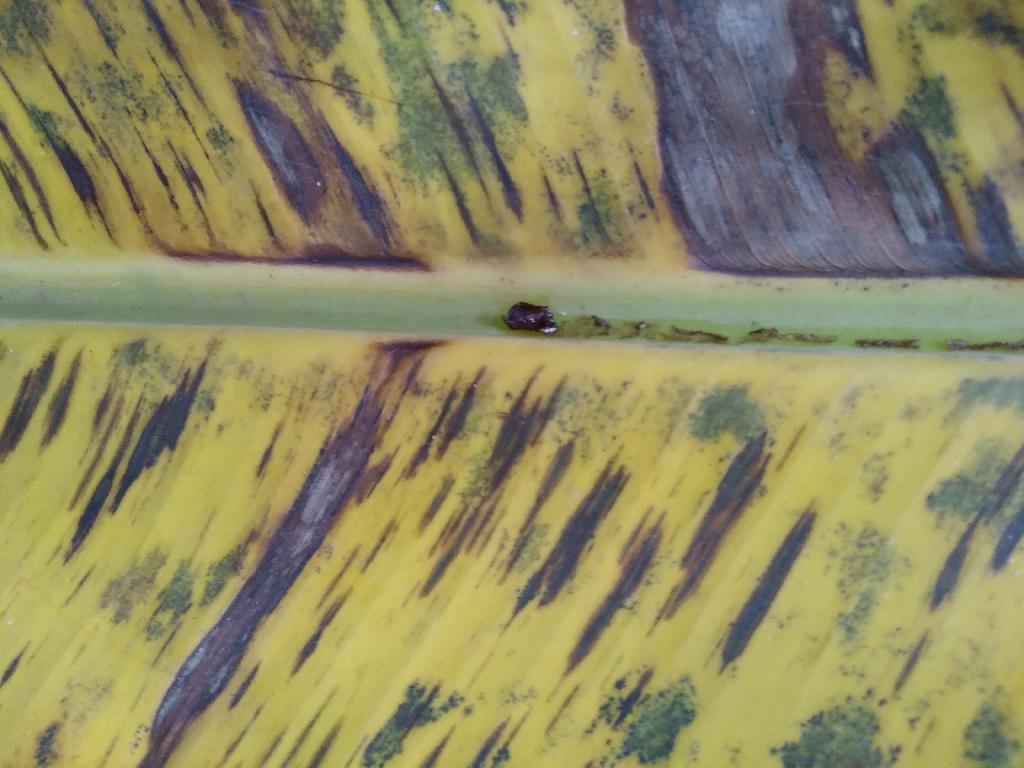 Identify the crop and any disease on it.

banana, black sigatoka
